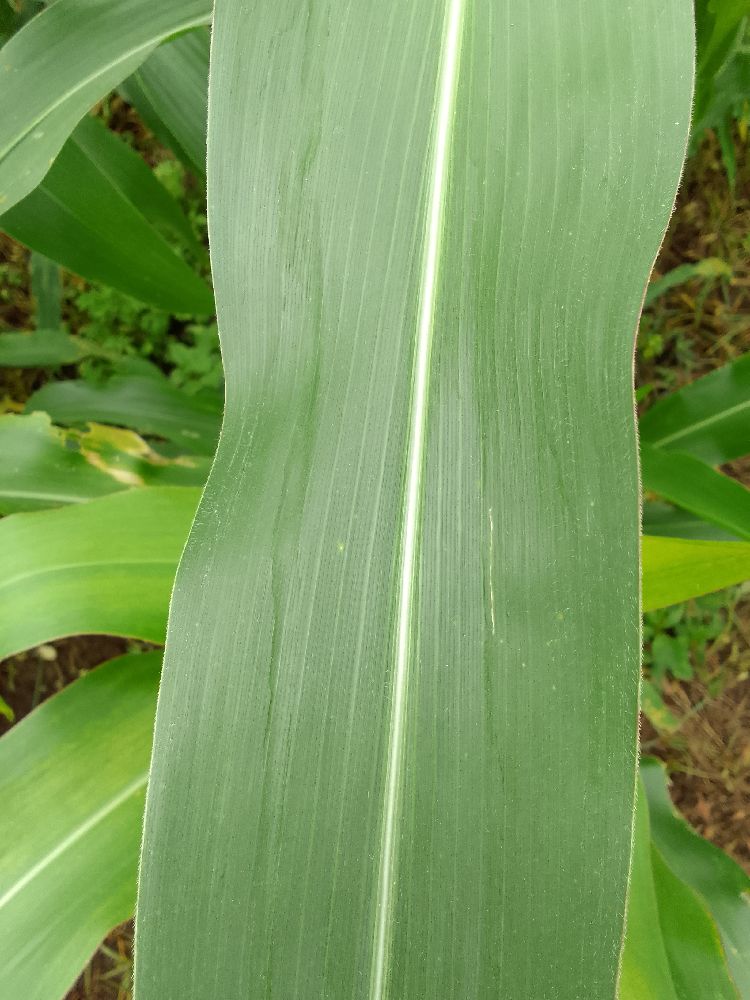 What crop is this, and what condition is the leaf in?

maize, healthy
